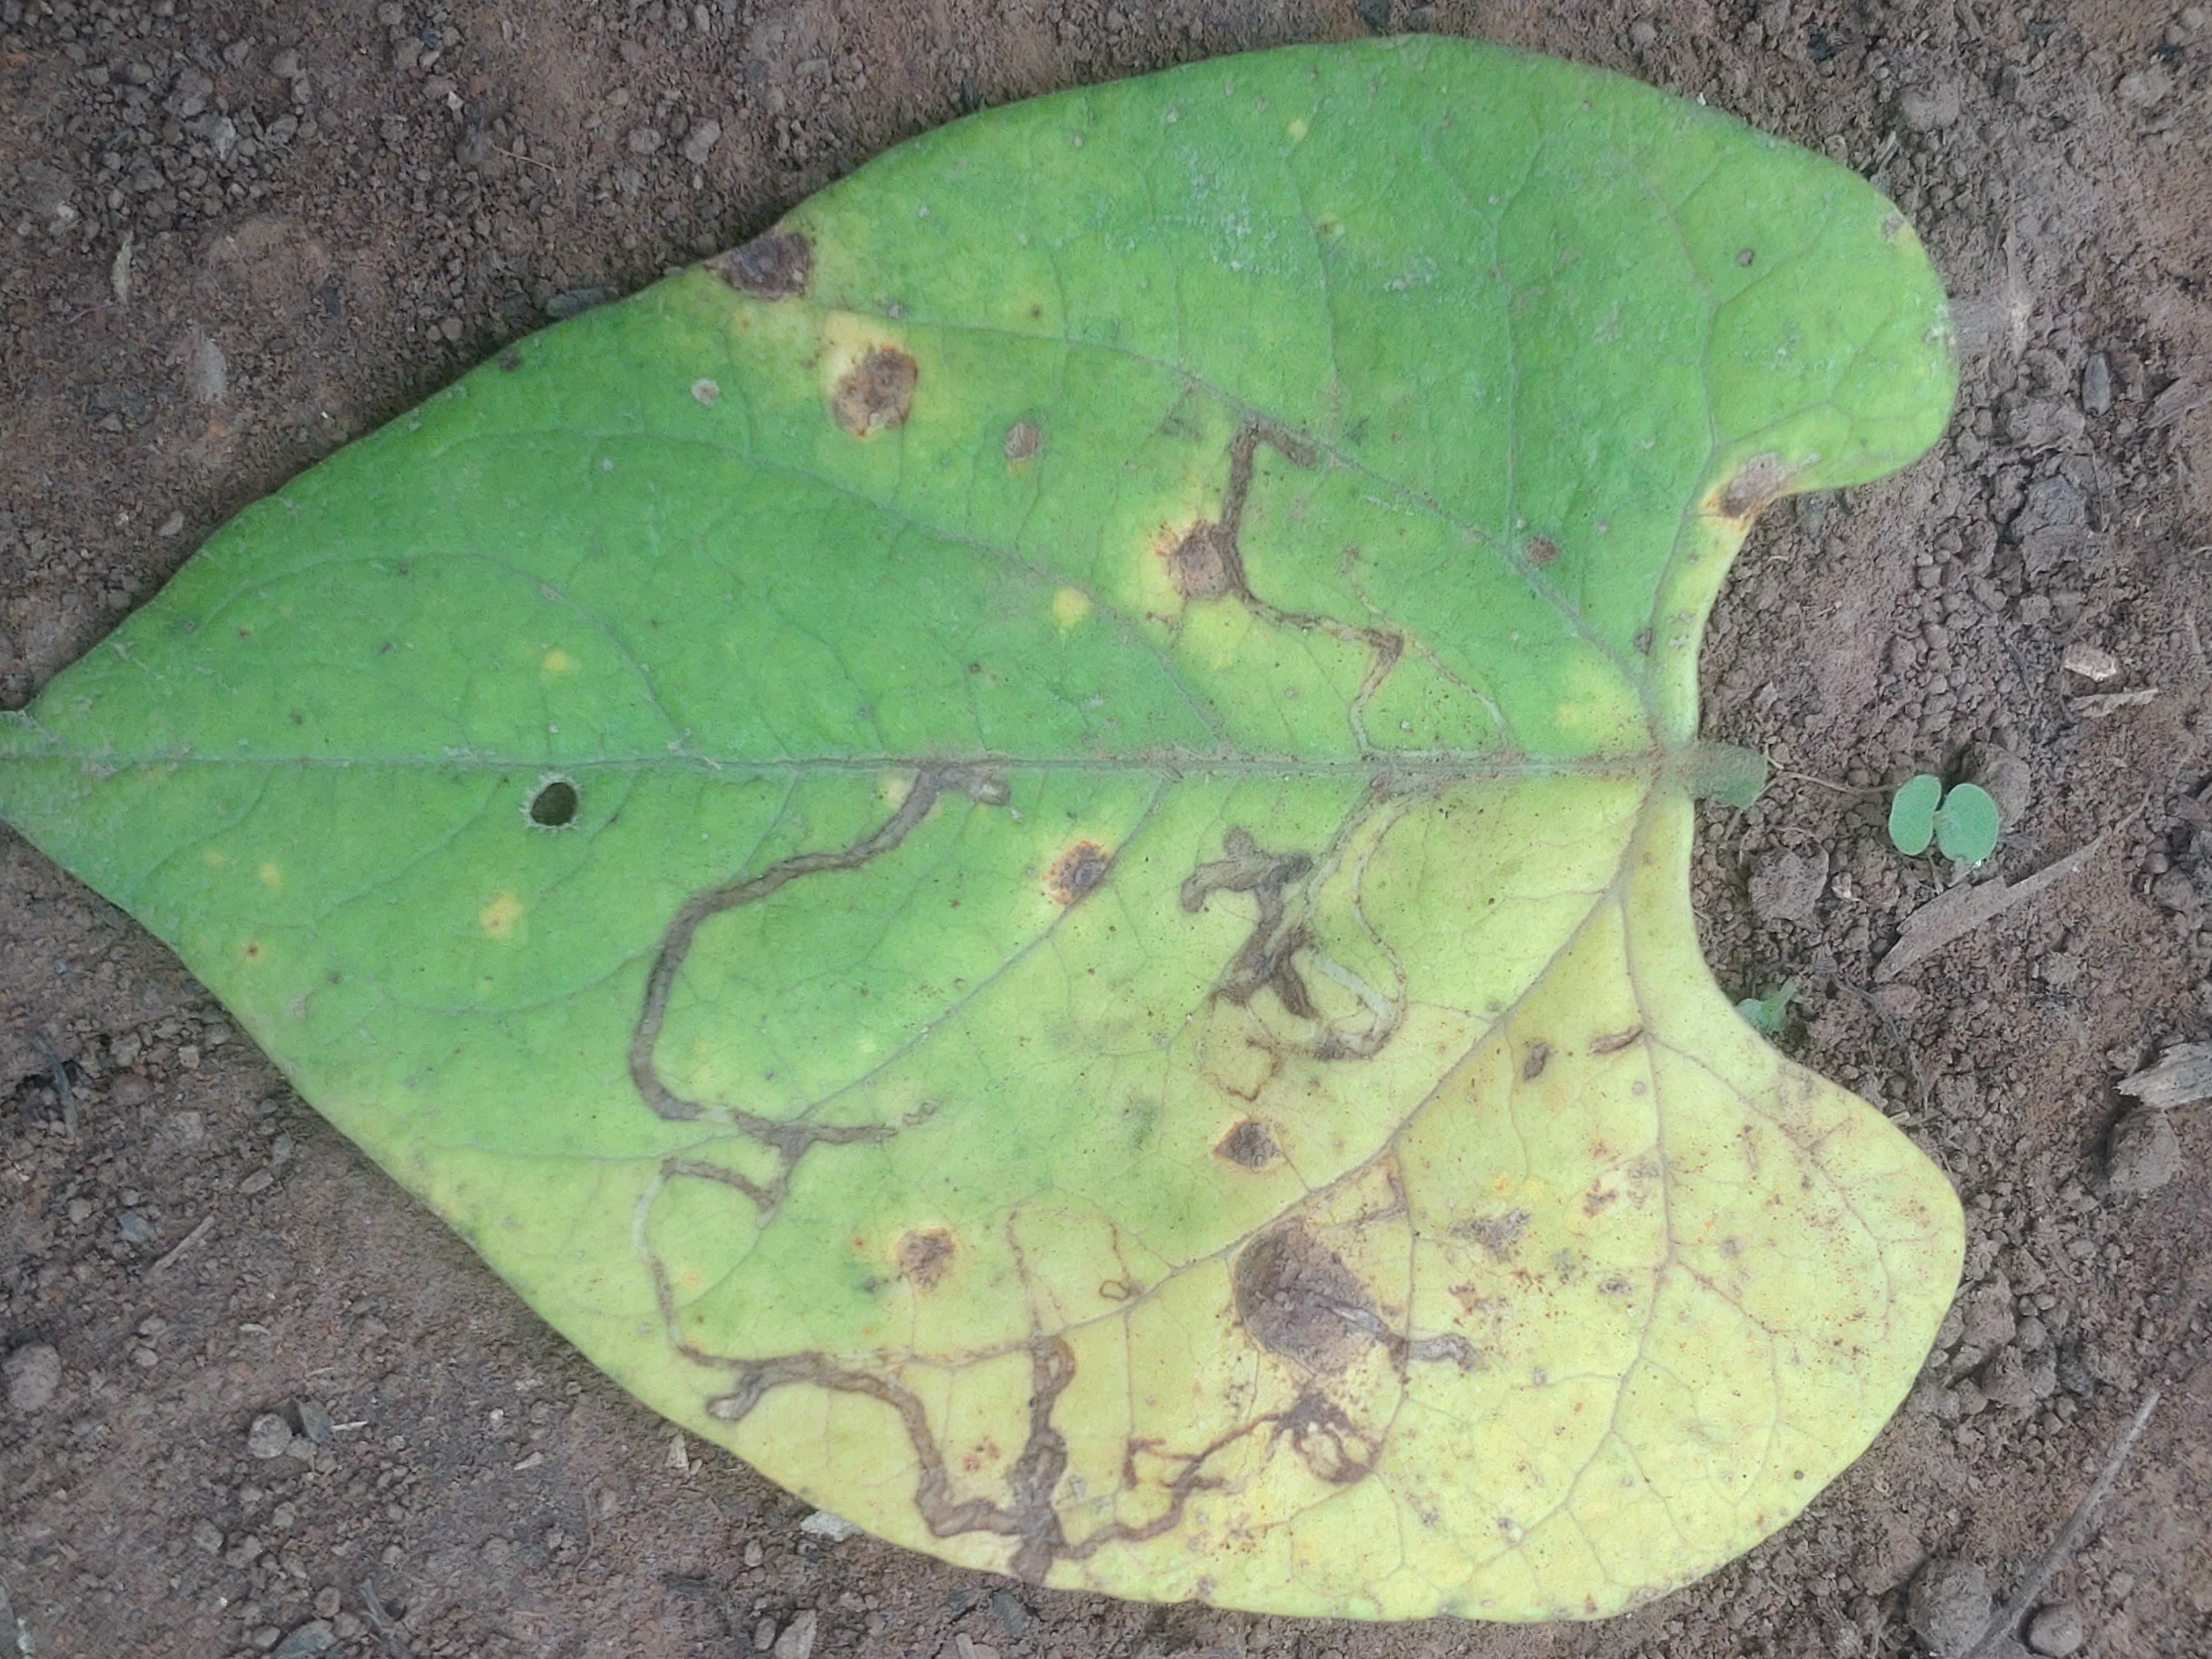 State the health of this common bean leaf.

anthracnose
